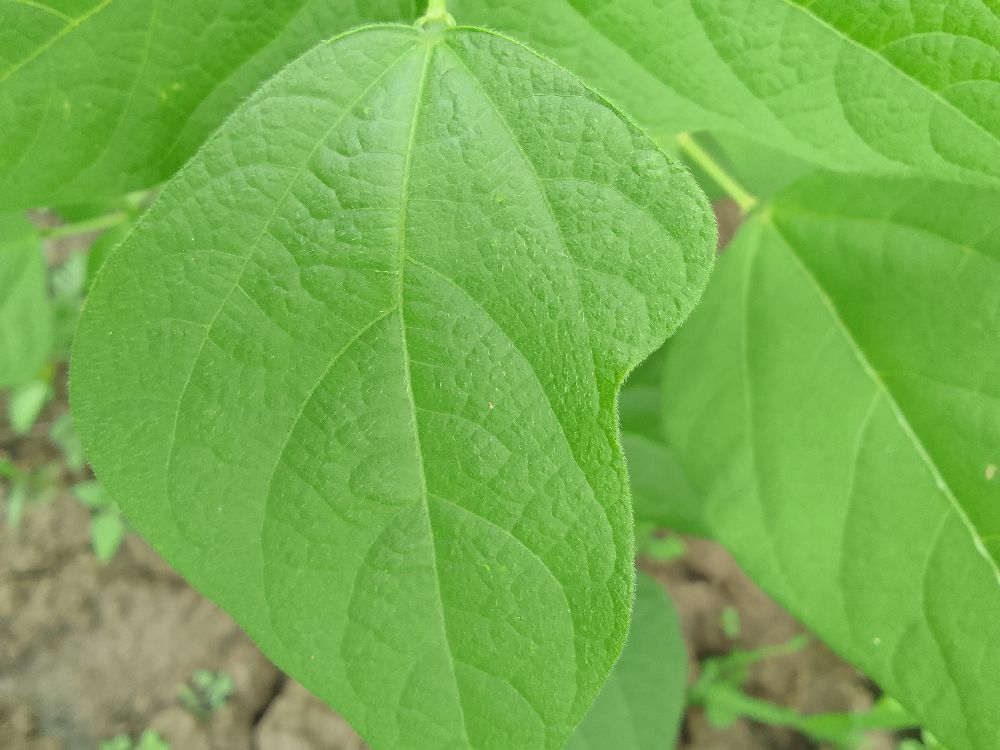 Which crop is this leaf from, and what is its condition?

common bean, healthy
